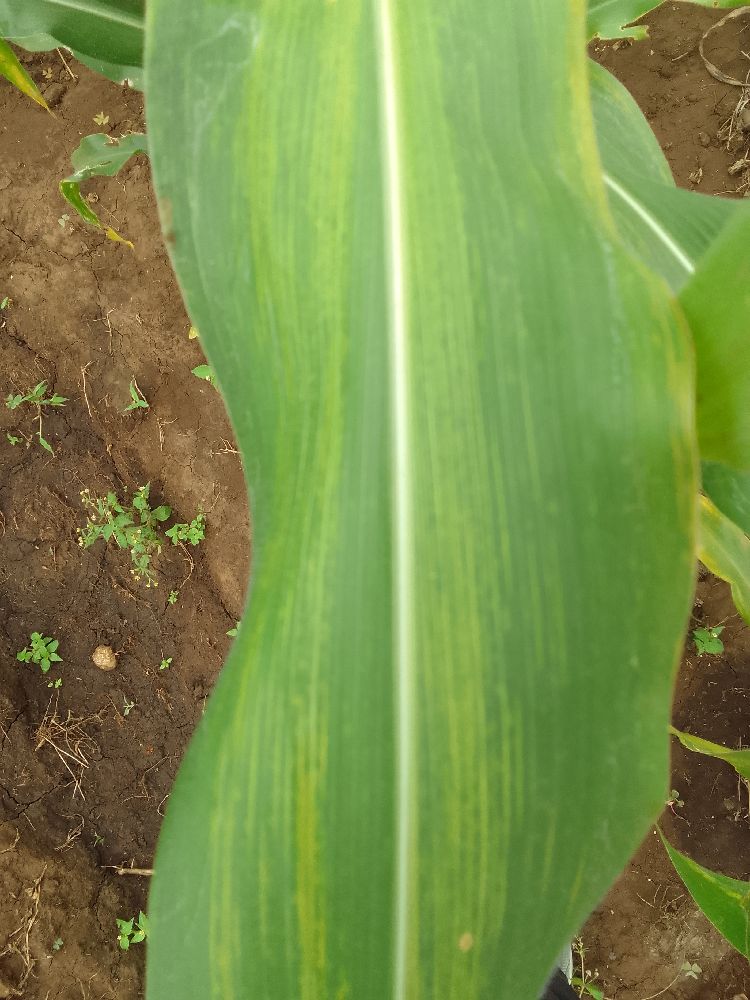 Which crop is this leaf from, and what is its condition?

maize, maize lethal necrosis
